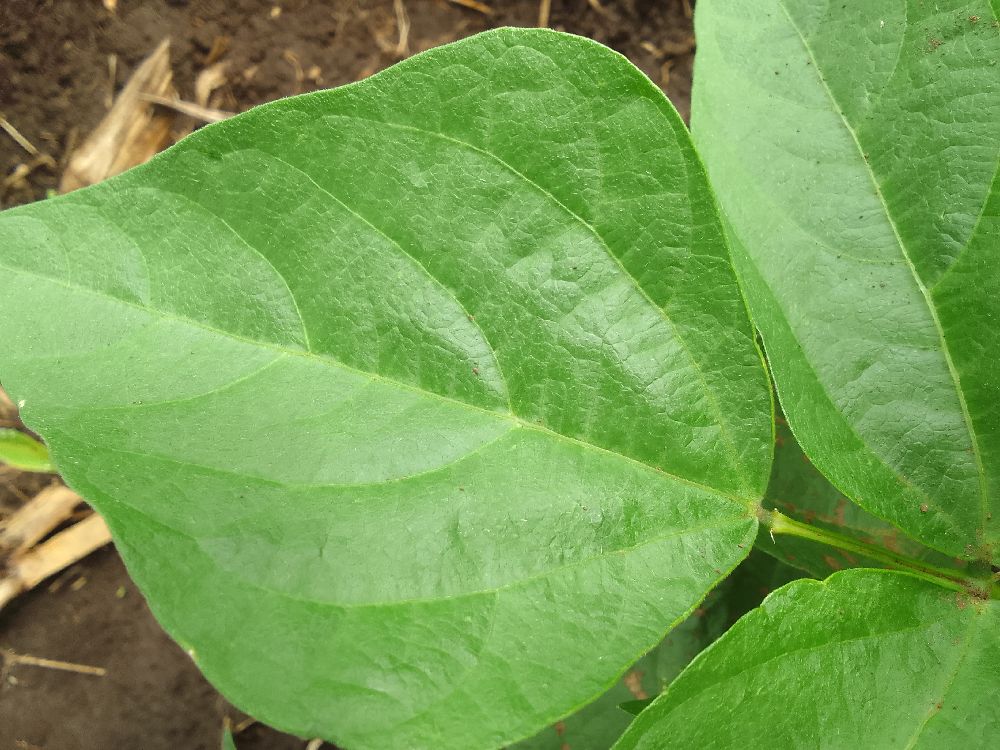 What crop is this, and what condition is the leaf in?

common bean, healthy
